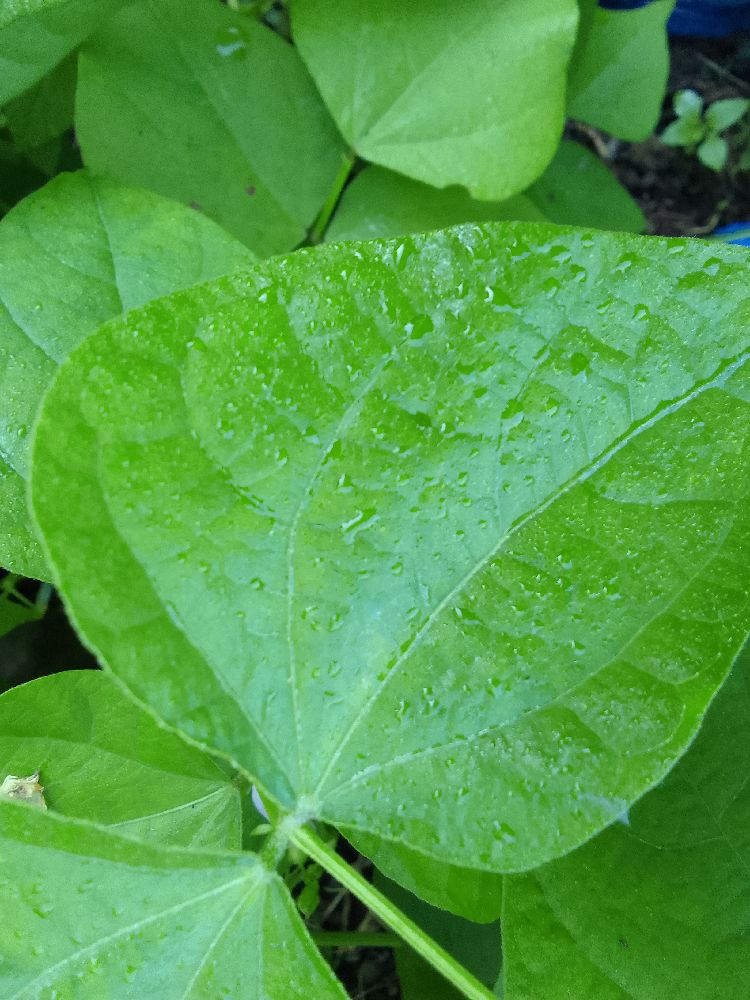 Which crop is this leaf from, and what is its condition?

common bean, healthy
